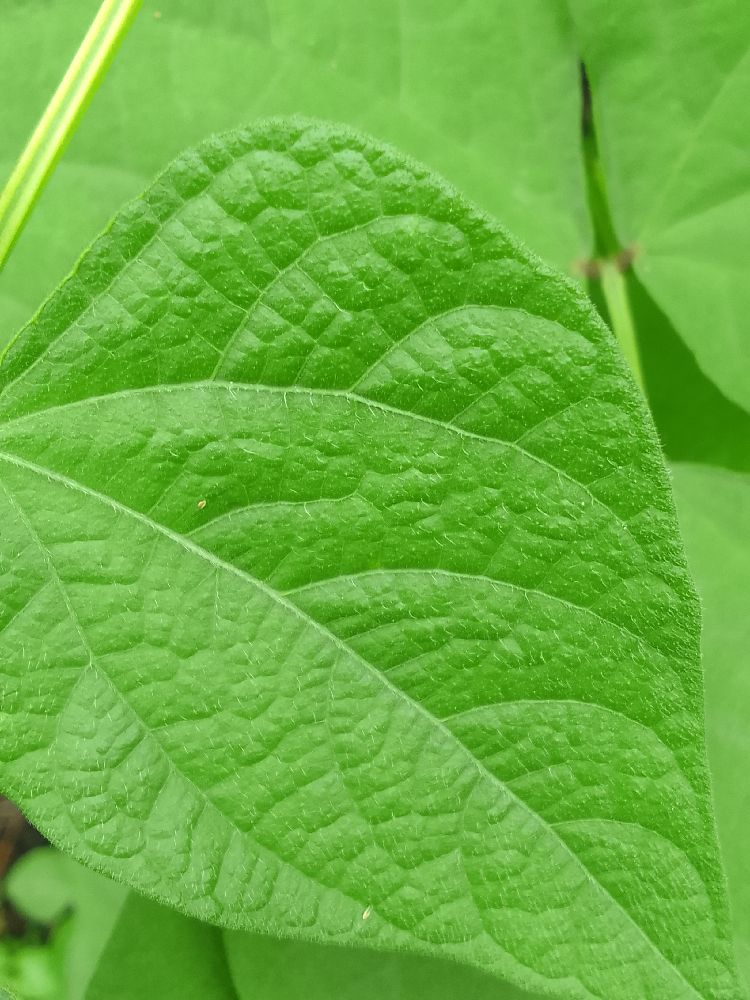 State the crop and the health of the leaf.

common bean, healthy
